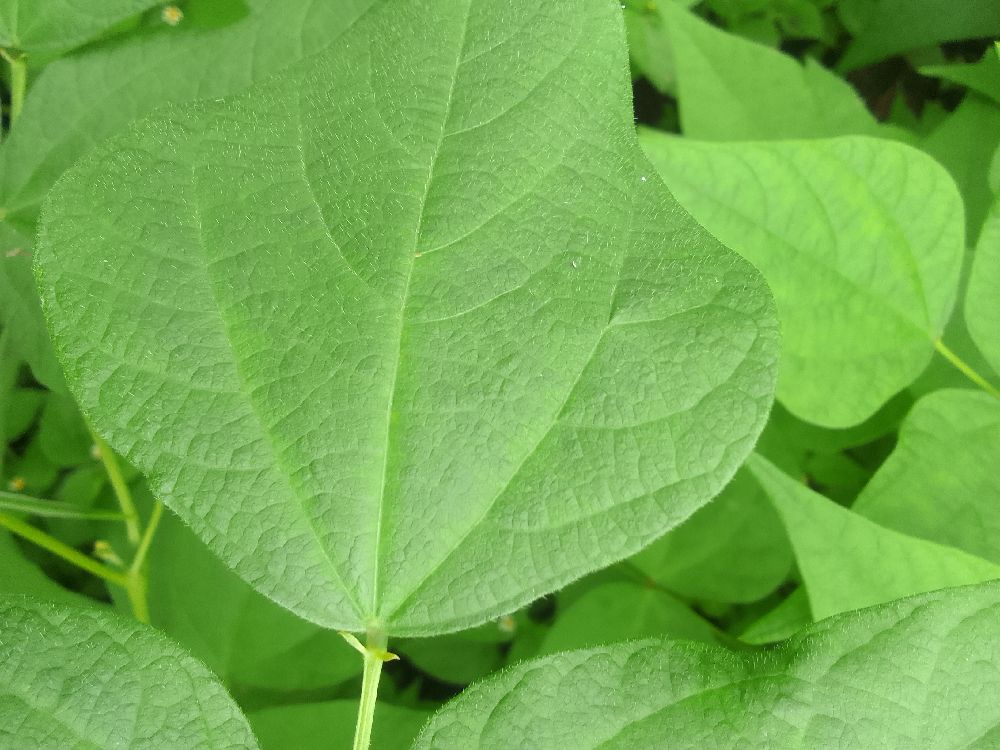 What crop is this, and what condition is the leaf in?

common bean, healthy
